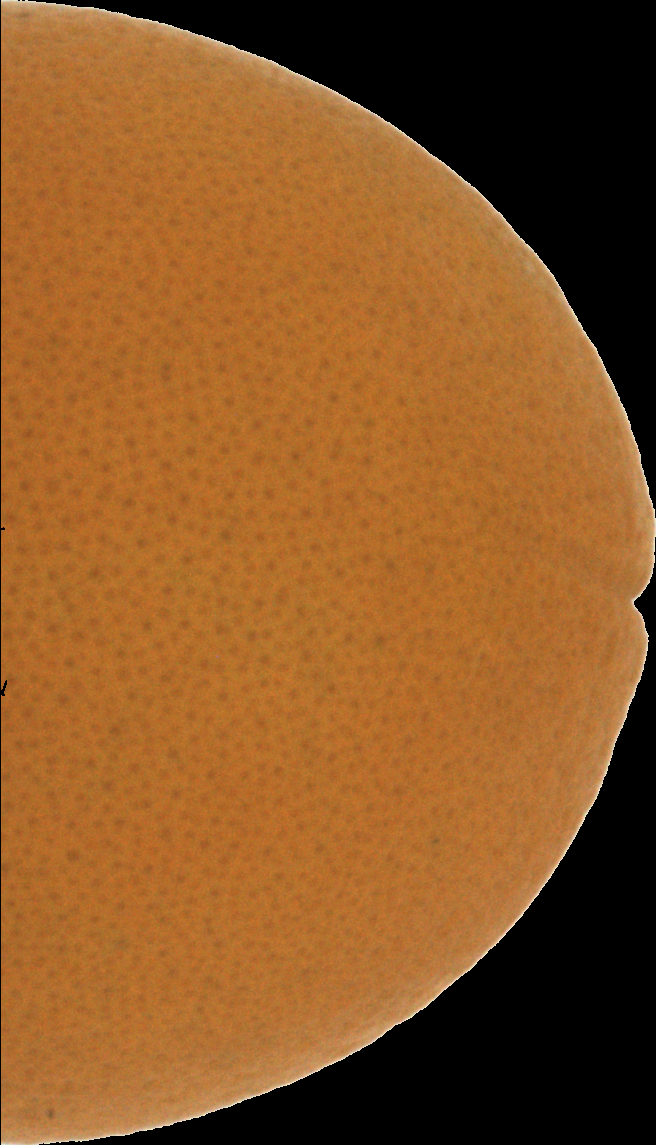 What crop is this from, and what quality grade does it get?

orange, good
